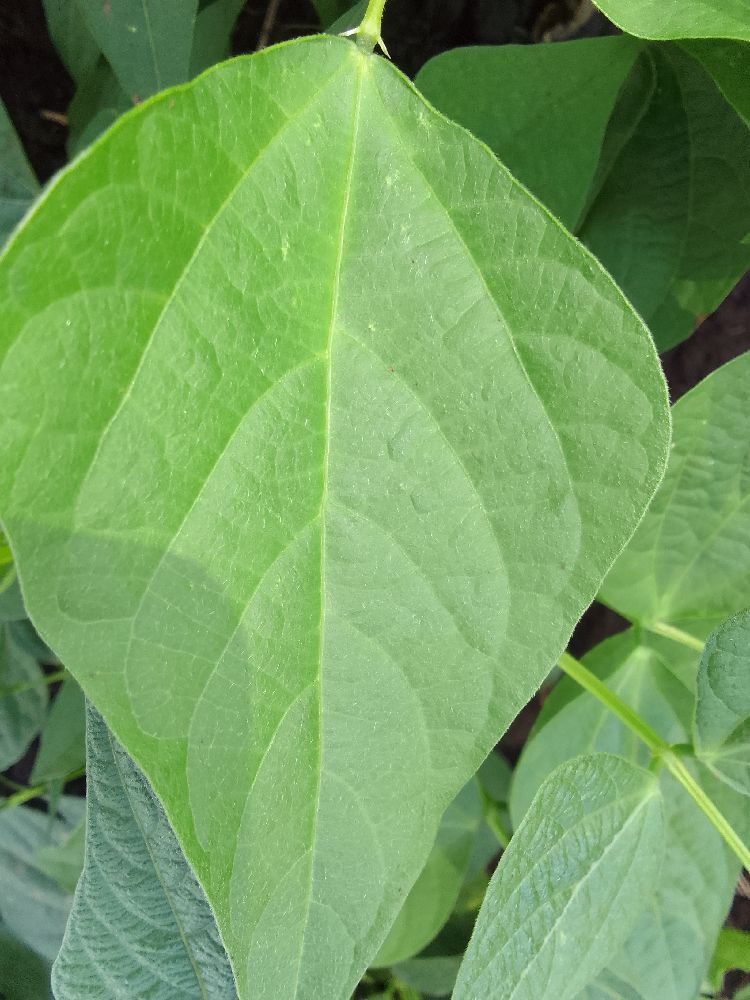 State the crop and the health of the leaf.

common bean, healthy
